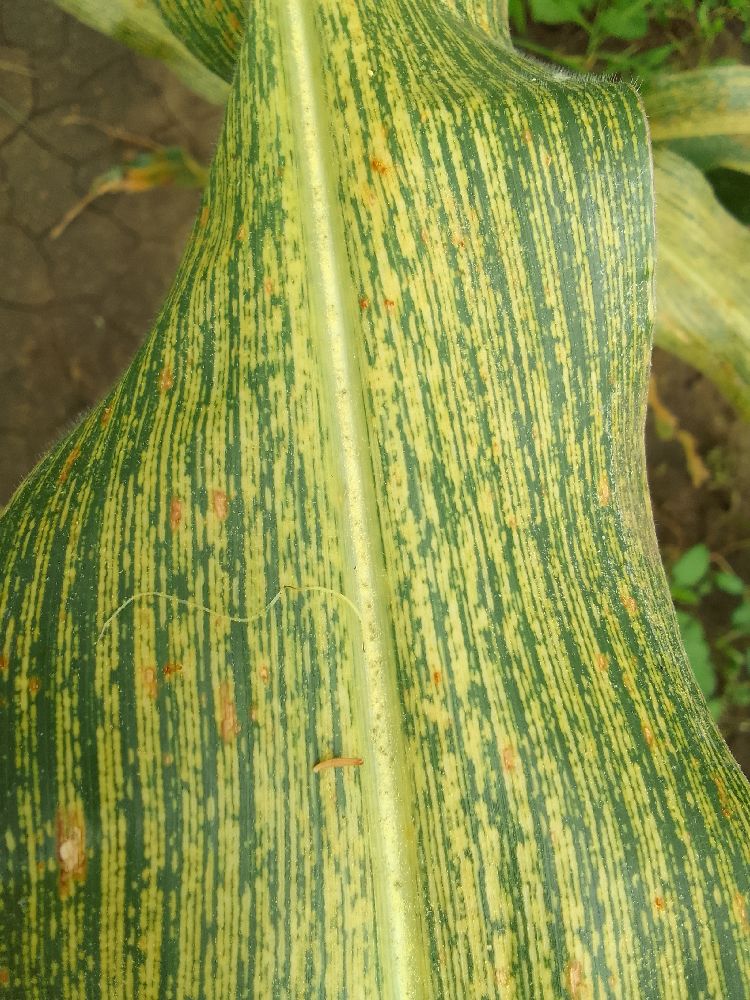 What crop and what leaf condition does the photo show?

maize, maize streak virus
